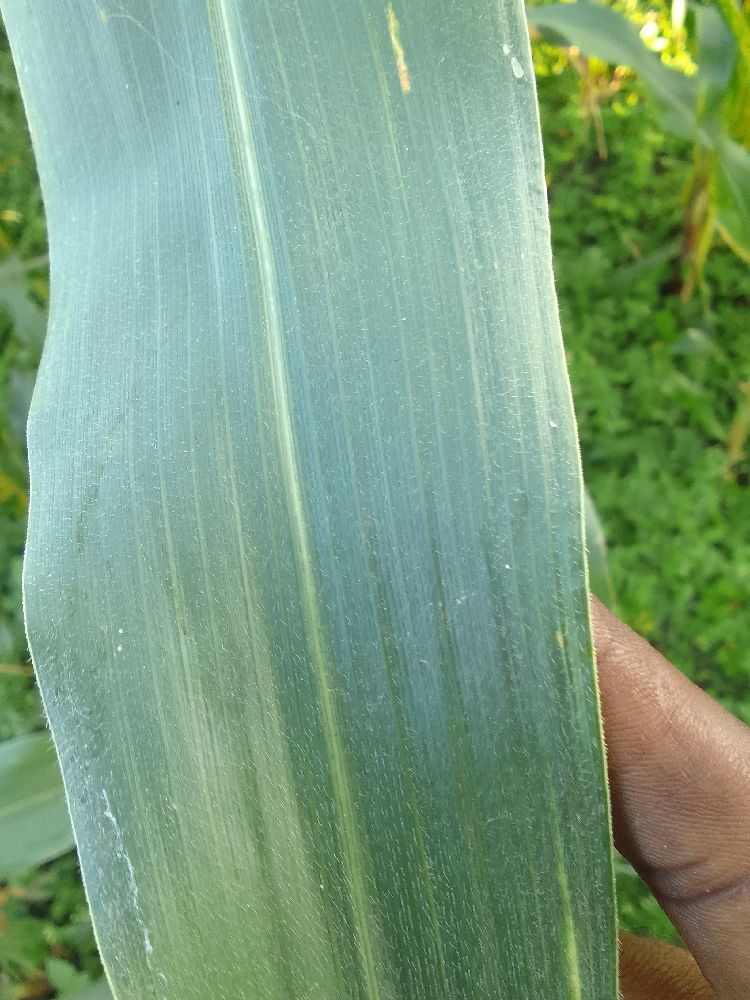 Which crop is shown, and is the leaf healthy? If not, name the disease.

maize, healthy
